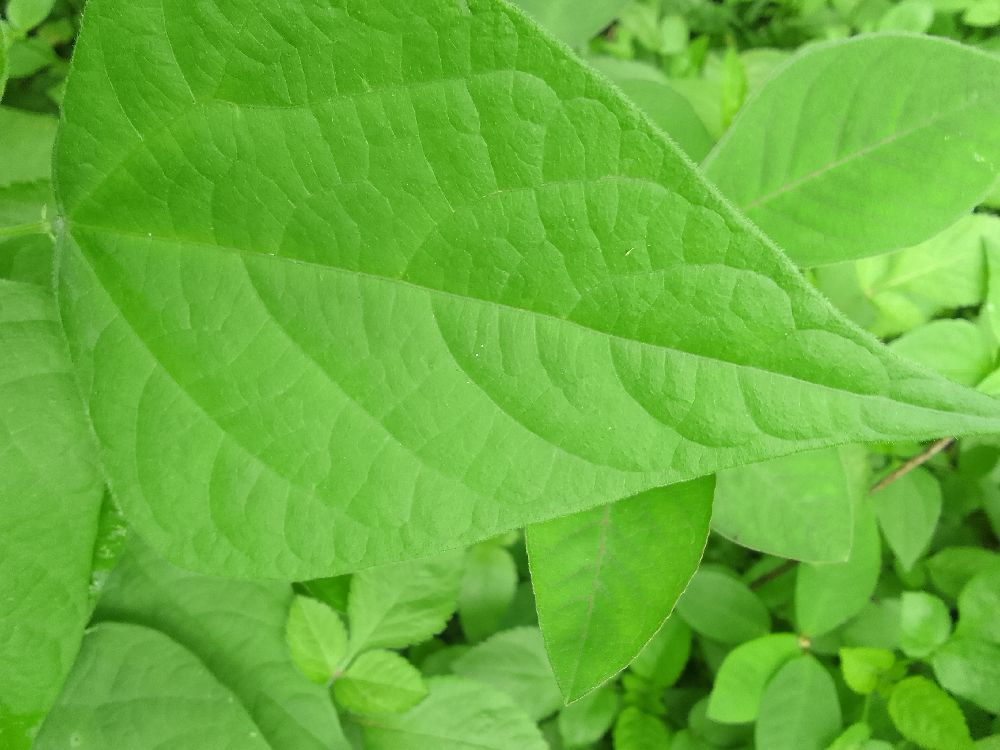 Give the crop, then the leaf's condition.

common bean, healthy
